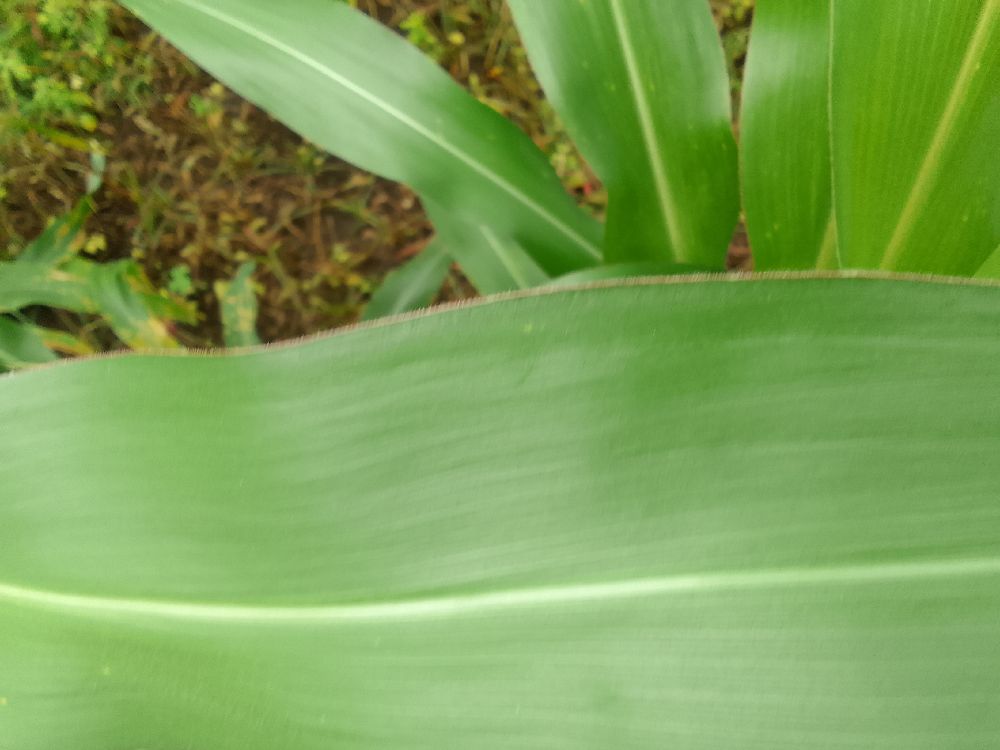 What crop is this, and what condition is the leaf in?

maize, healthy
